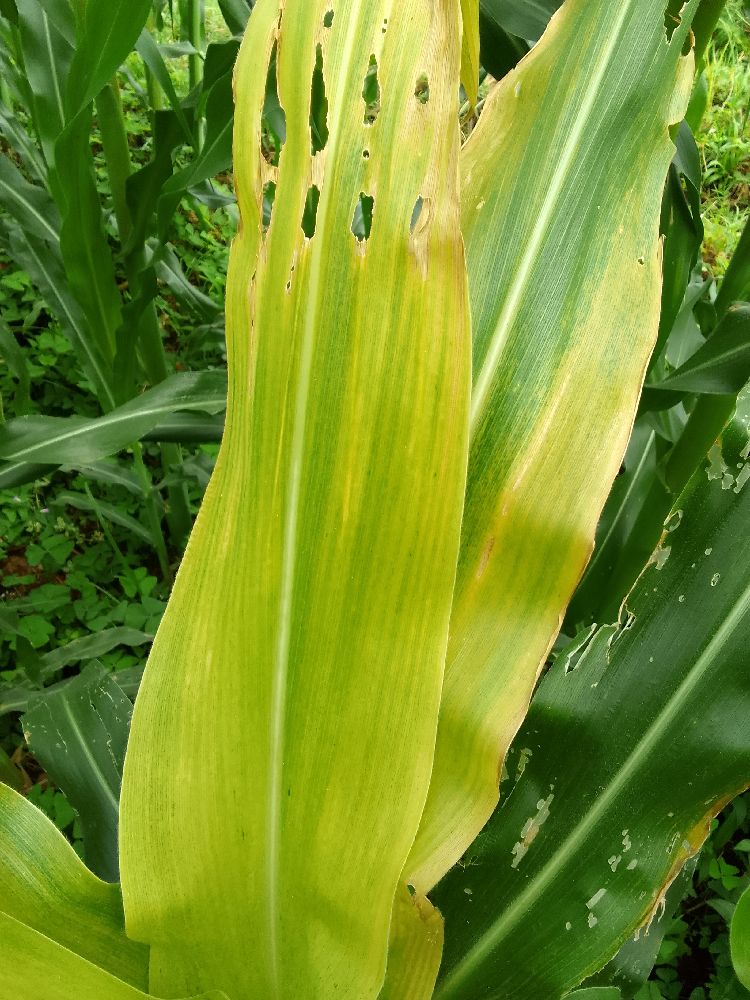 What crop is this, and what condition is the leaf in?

maize, maize lethal necrosis
